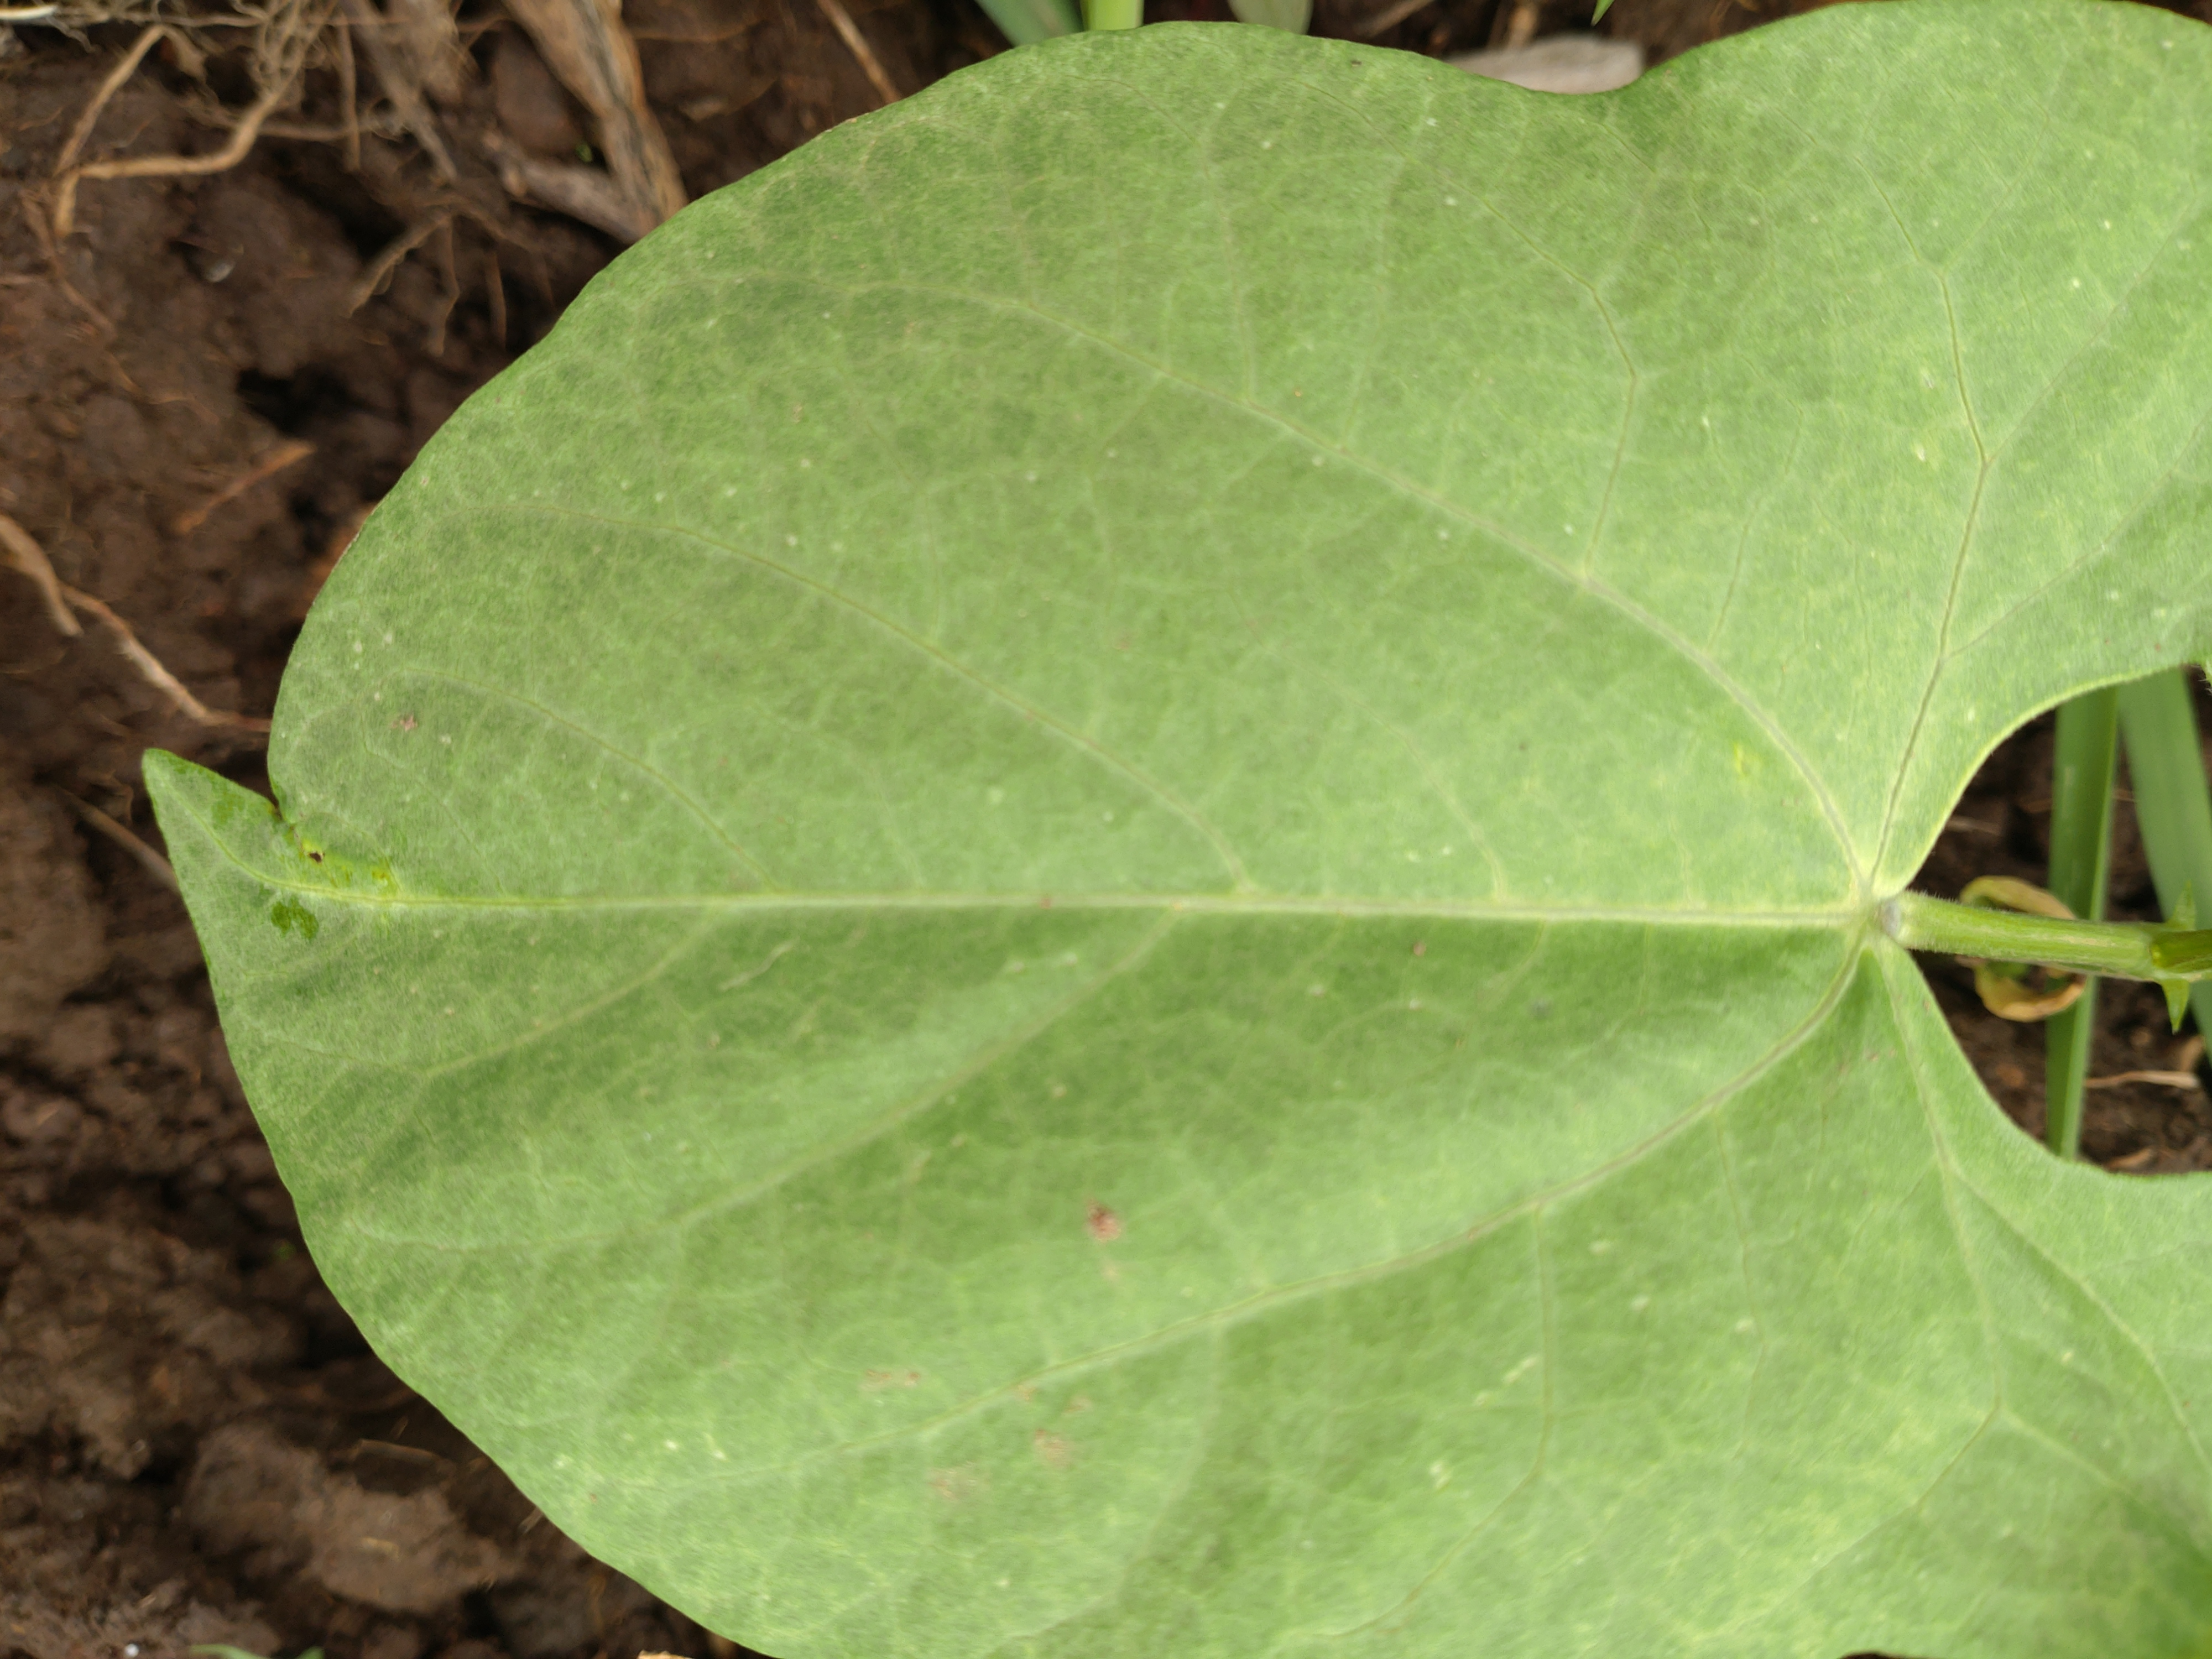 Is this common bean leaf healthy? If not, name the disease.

healthy
